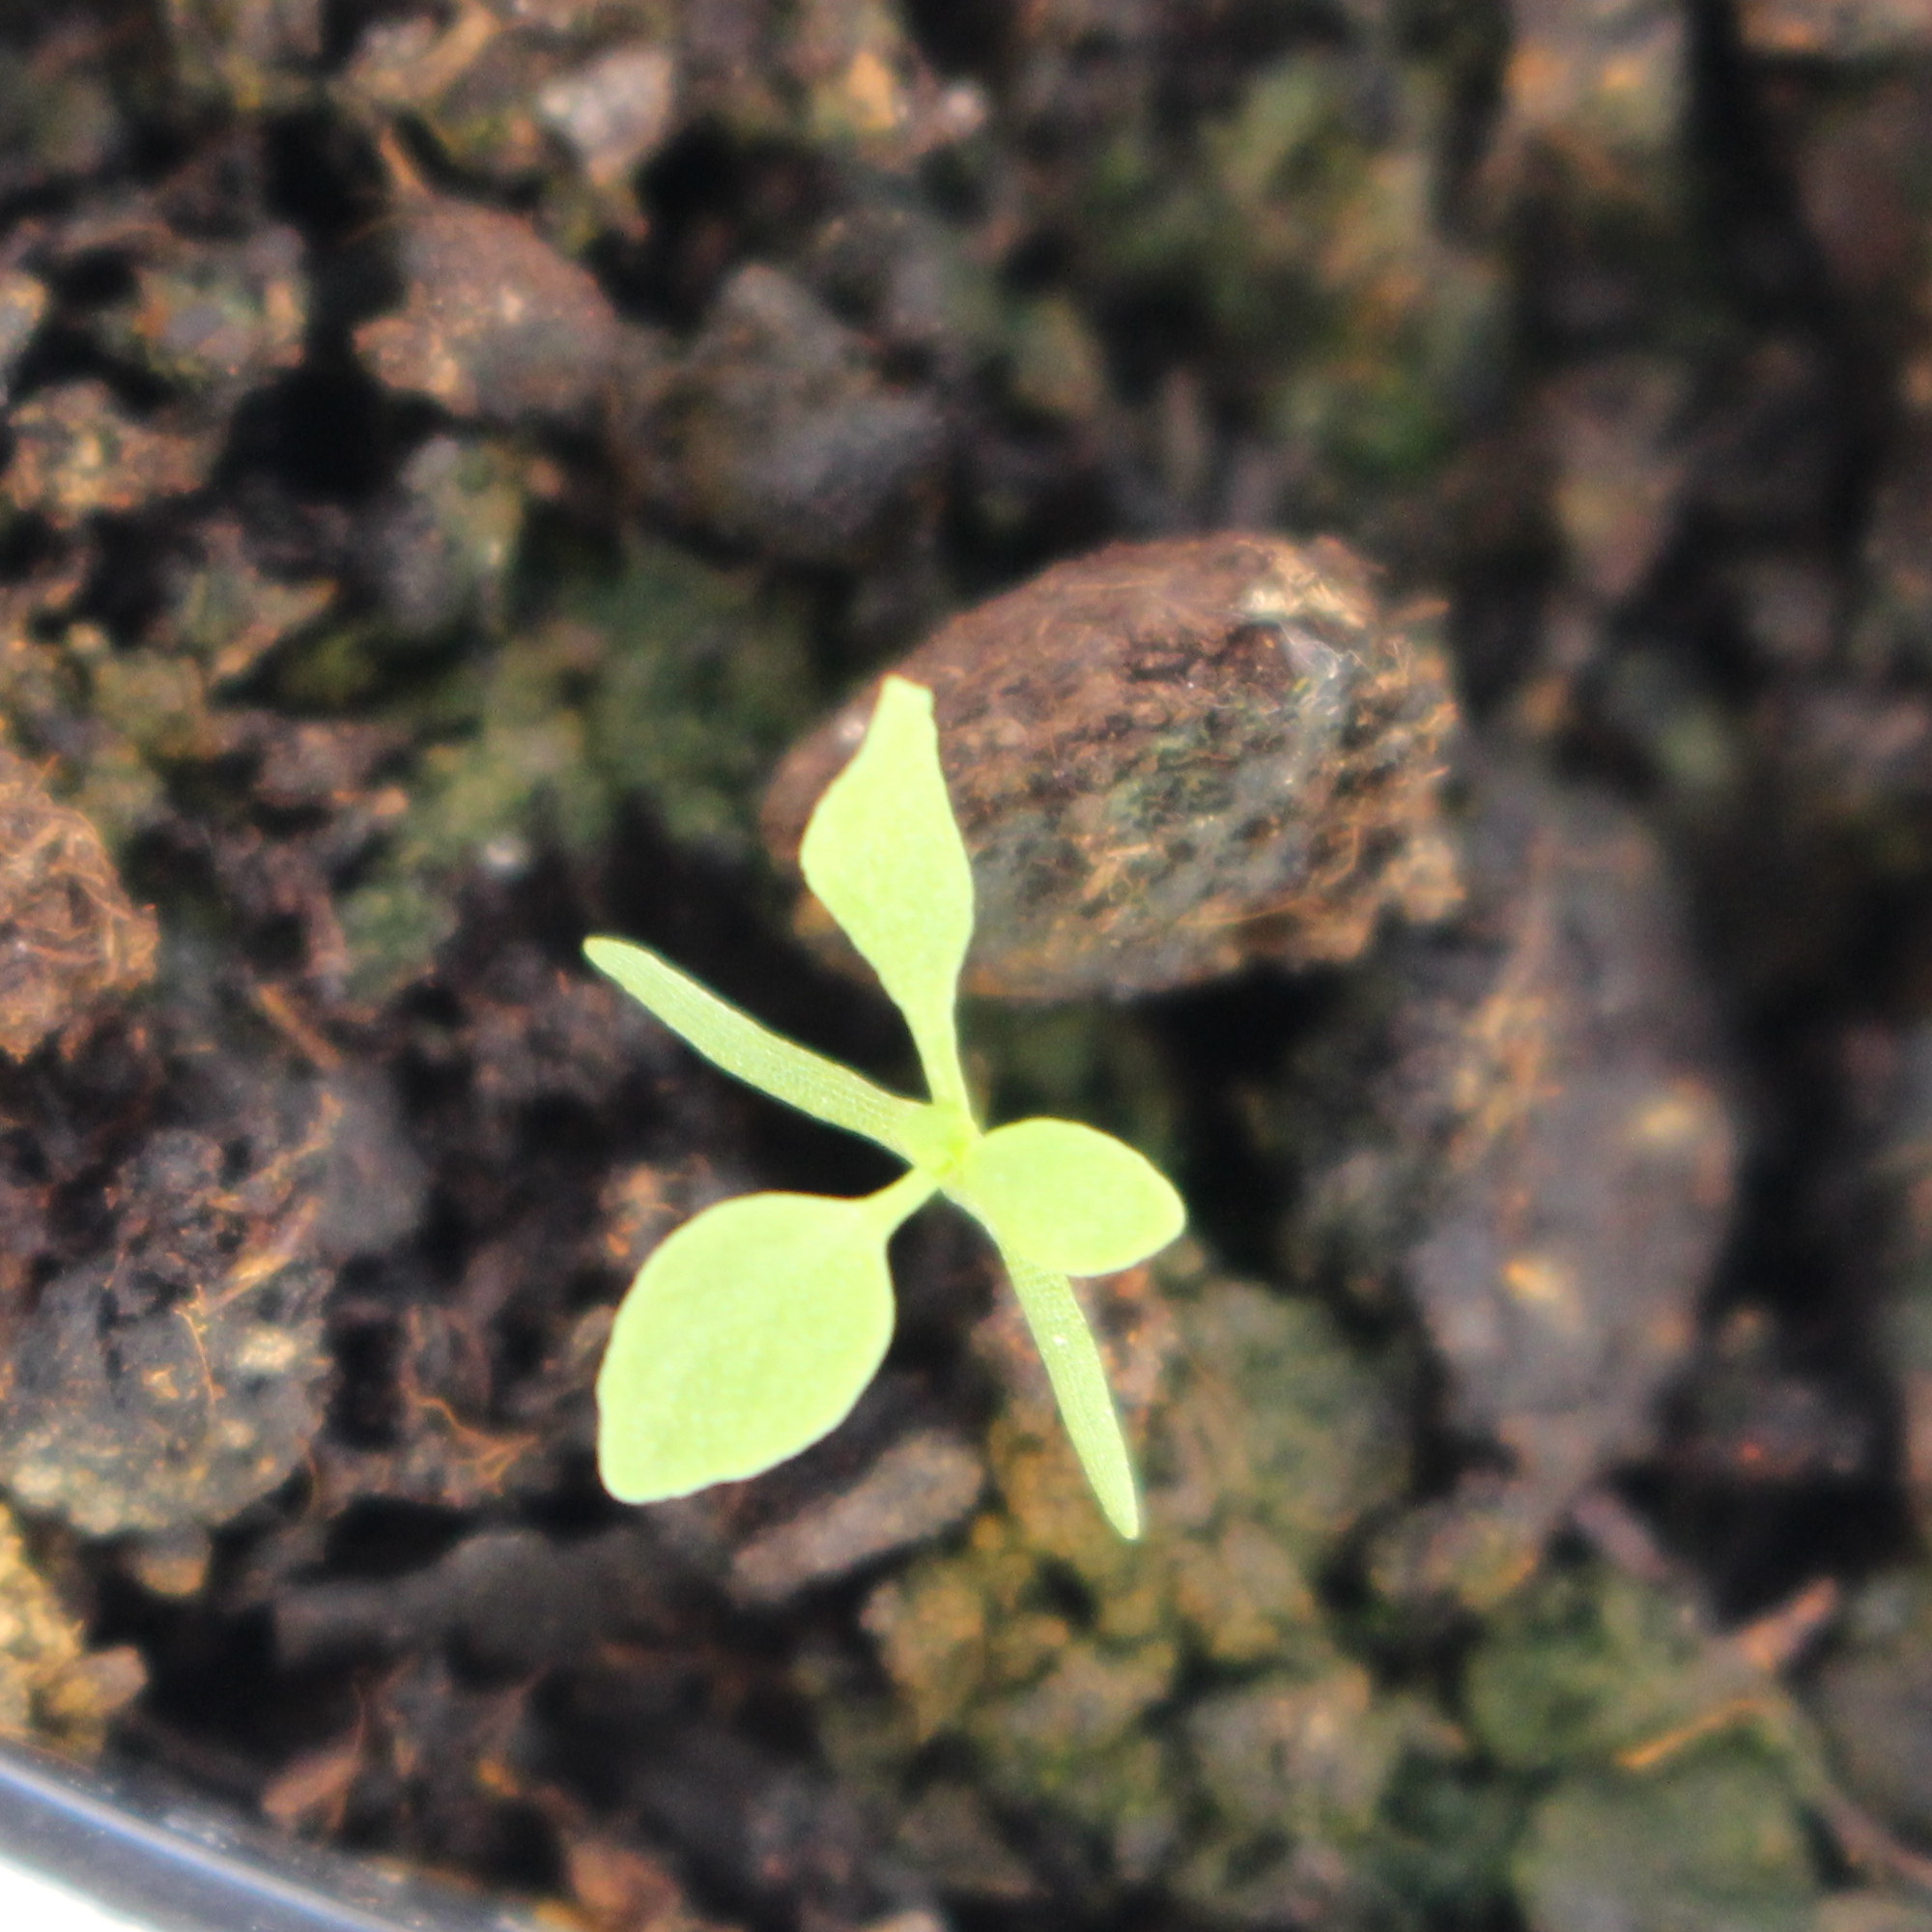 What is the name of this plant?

Papaver rhoeas
